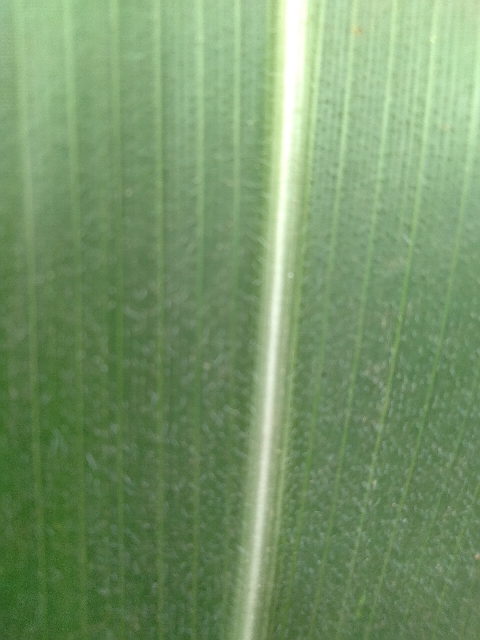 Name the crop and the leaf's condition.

maize, healthy
